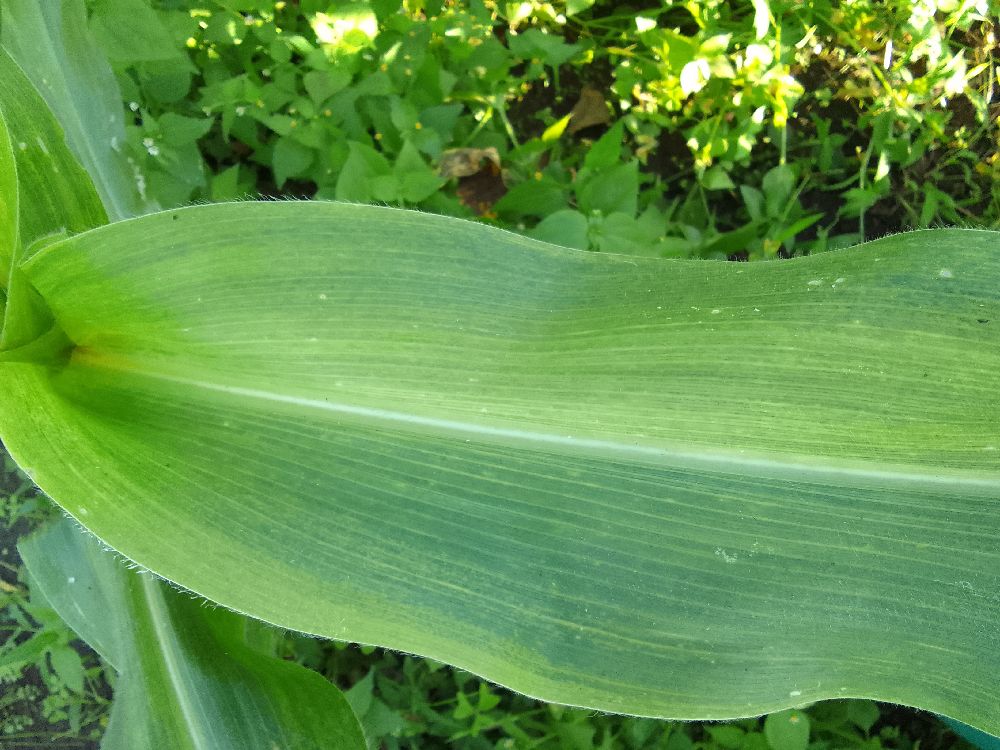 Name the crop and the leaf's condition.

maize, healthy
